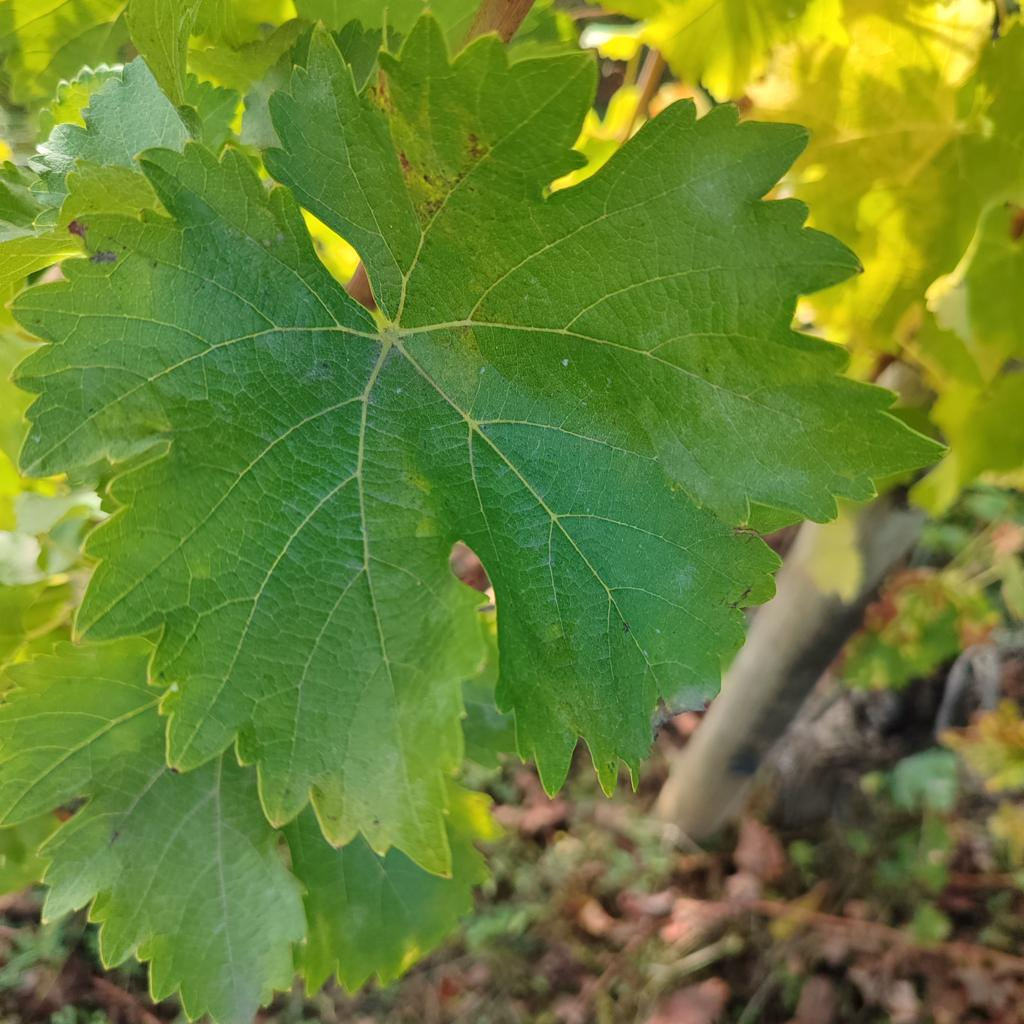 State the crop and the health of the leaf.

grapevine, powdery mildew
